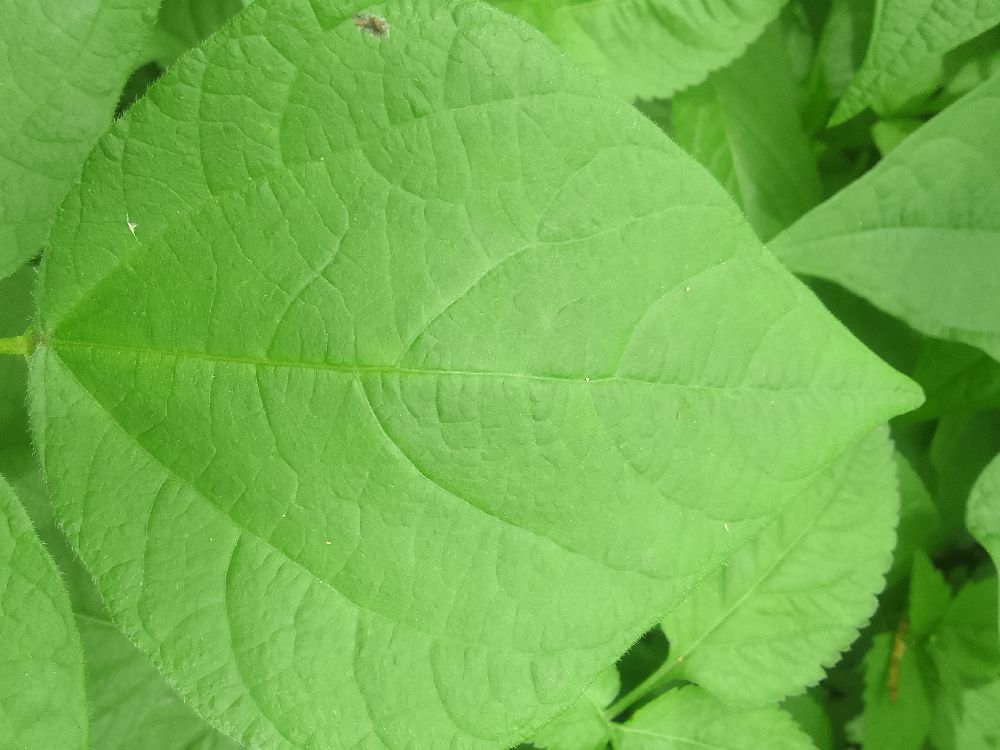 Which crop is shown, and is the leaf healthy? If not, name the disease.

common bean, healthy
